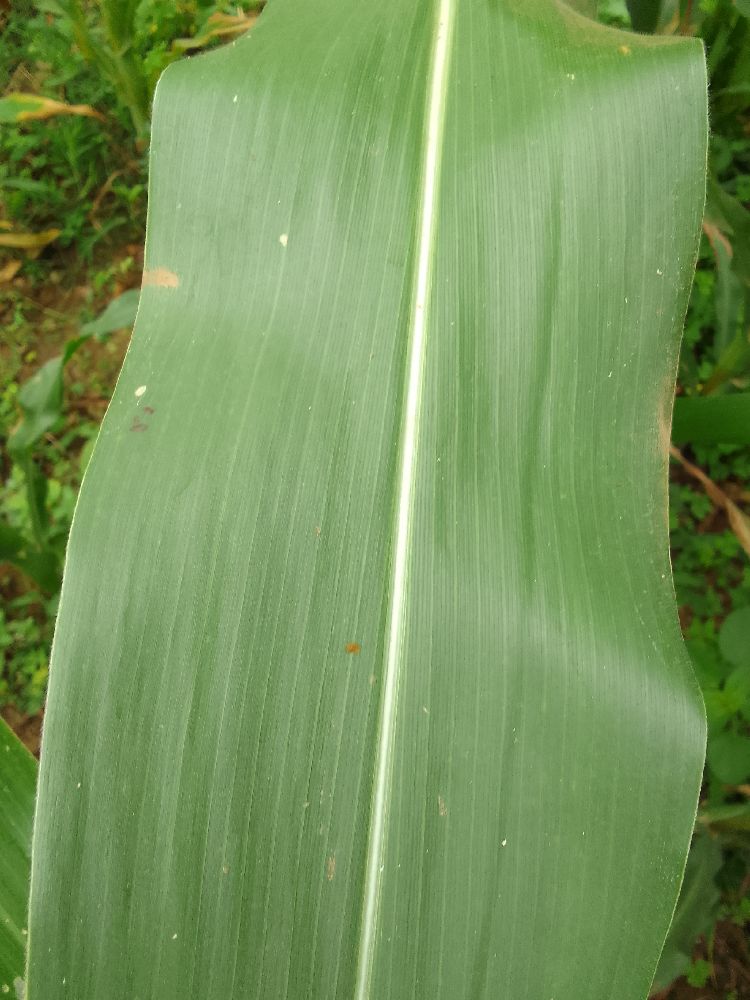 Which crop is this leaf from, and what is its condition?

maize, healthy
